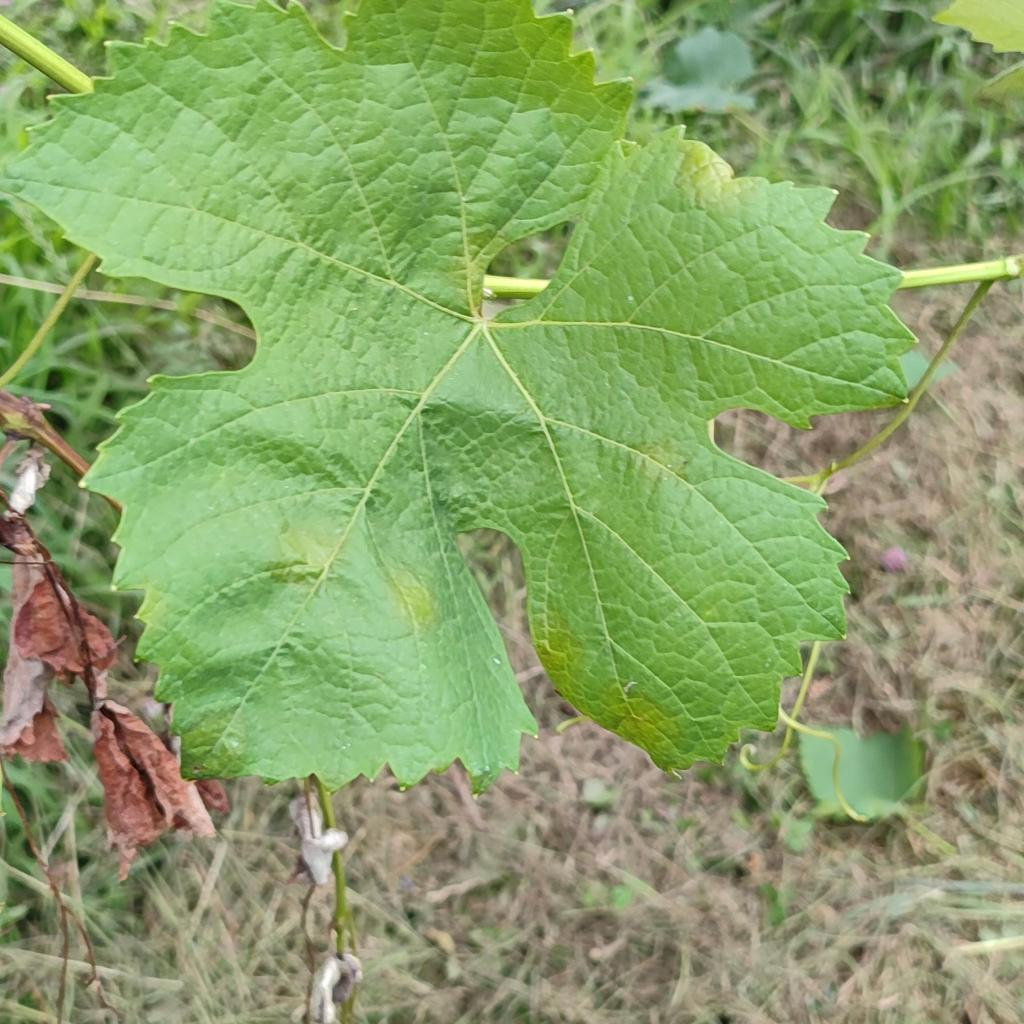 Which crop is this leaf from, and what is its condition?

grapevine, downy mildew
